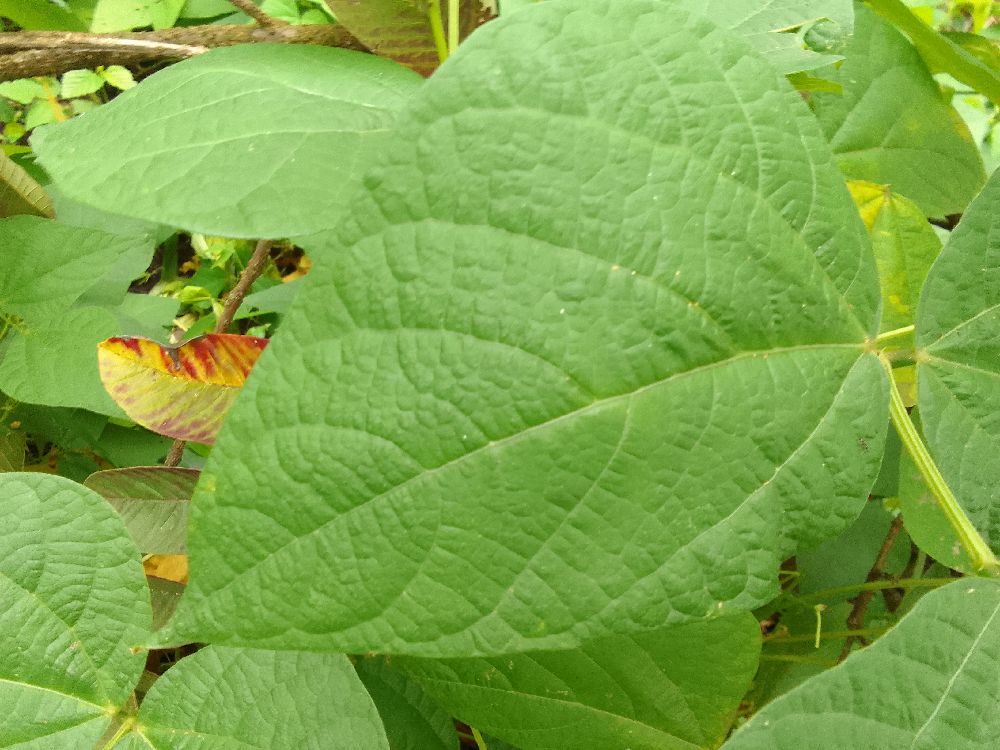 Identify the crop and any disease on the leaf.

common bean, healthy
